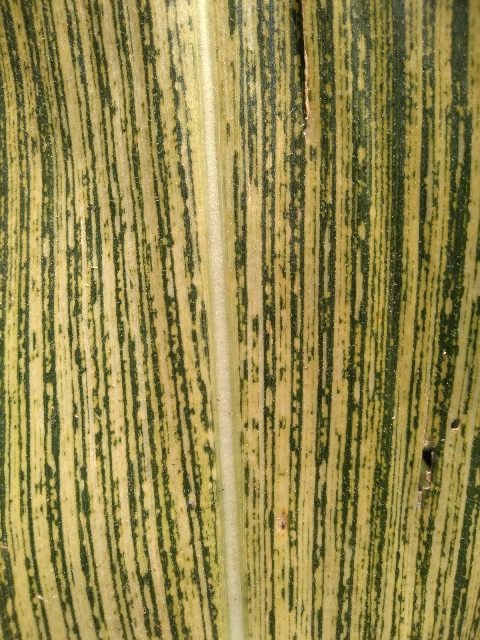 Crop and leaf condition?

maize, maize streak virus
